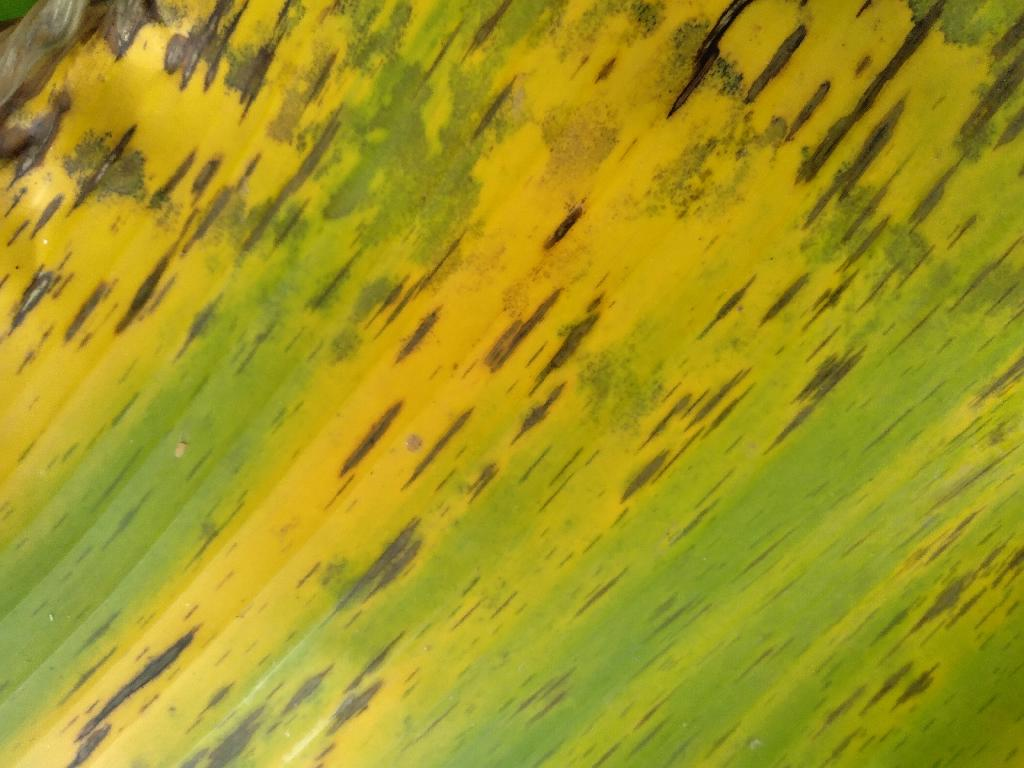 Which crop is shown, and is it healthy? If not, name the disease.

banana, black sigatoka
